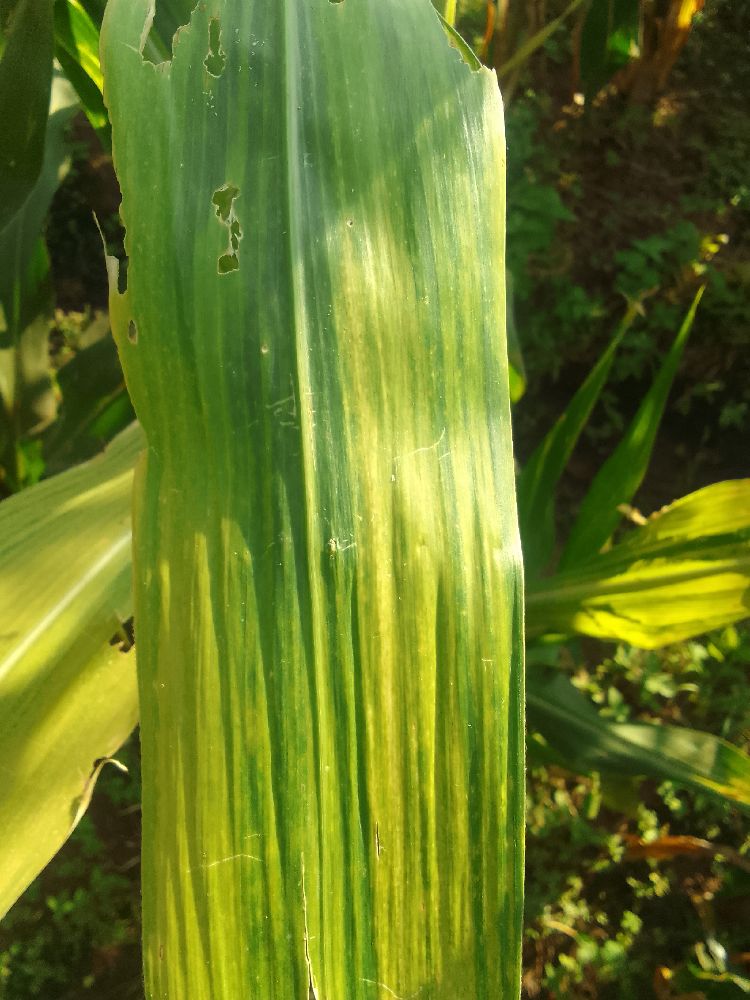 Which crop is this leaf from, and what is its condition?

maize, maize lethal necrosis
